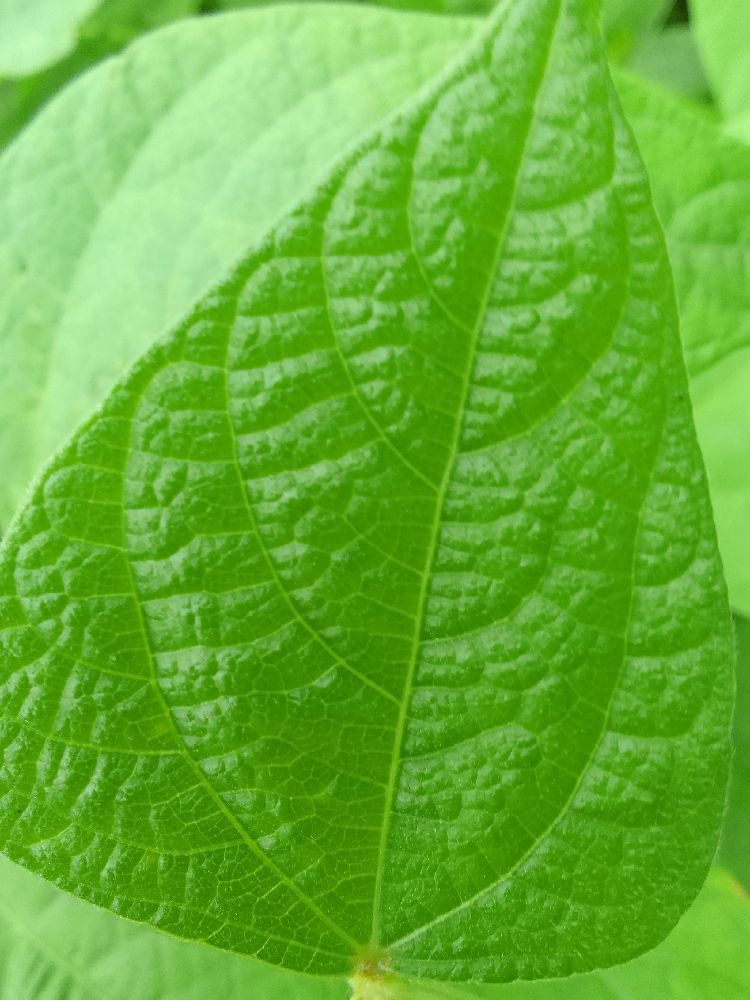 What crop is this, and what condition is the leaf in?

common bean, healthy
